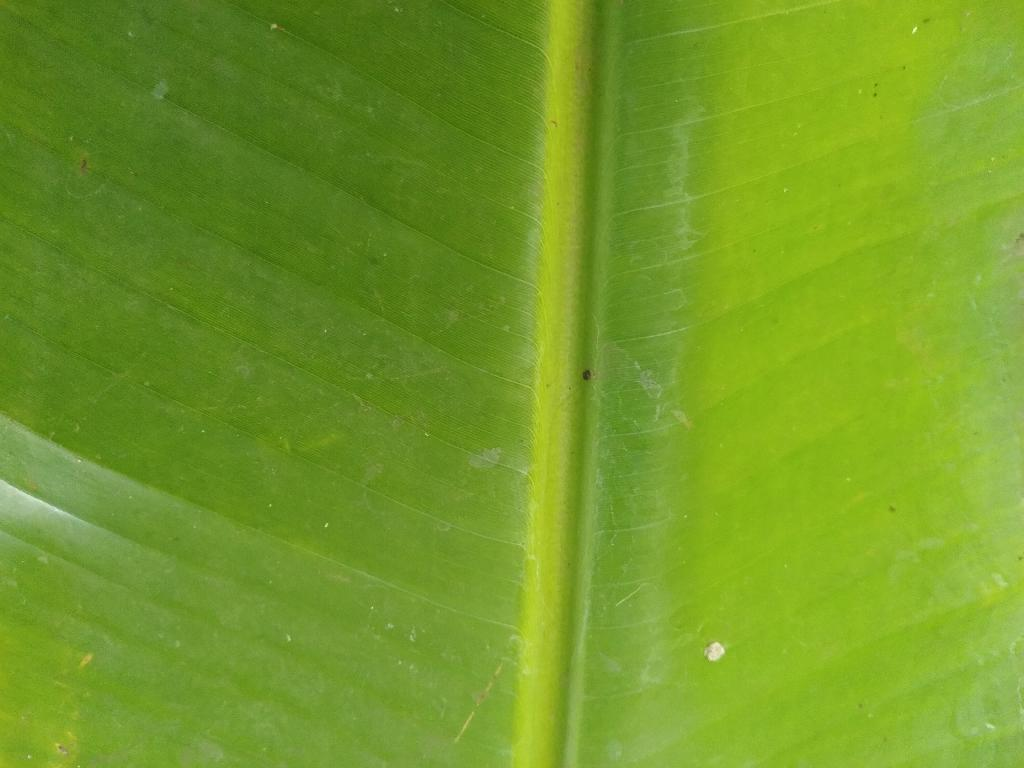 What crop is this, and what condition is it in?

banana, healthy
